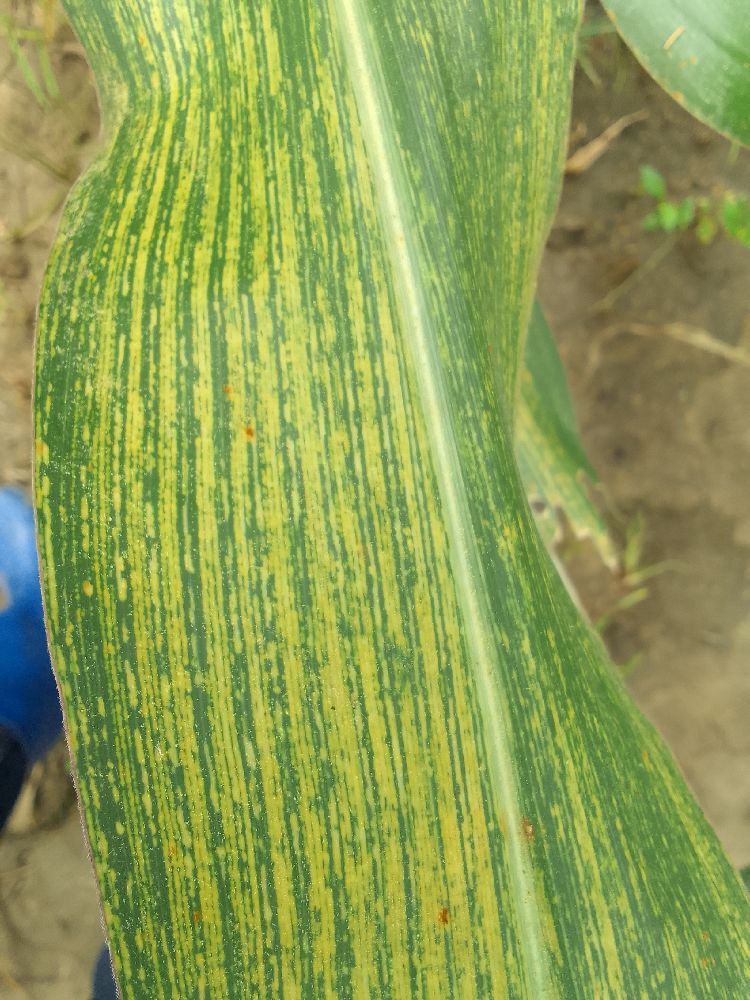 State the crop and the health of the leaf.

maize, maize streak virus
